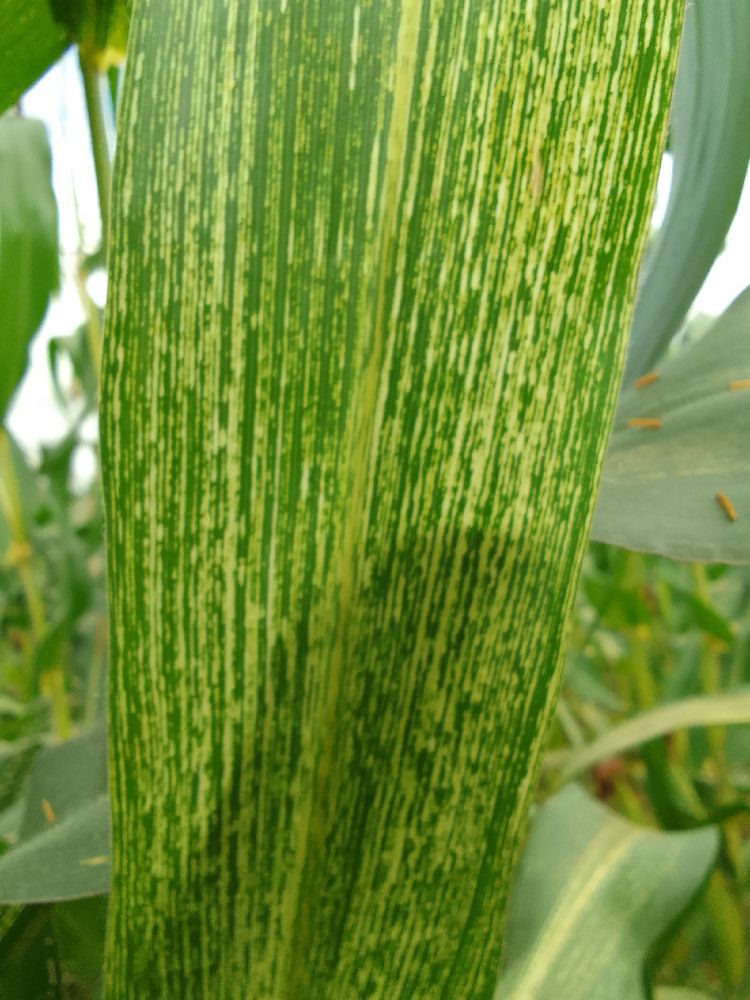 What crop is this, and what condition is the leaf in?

maize, maize streak virus
